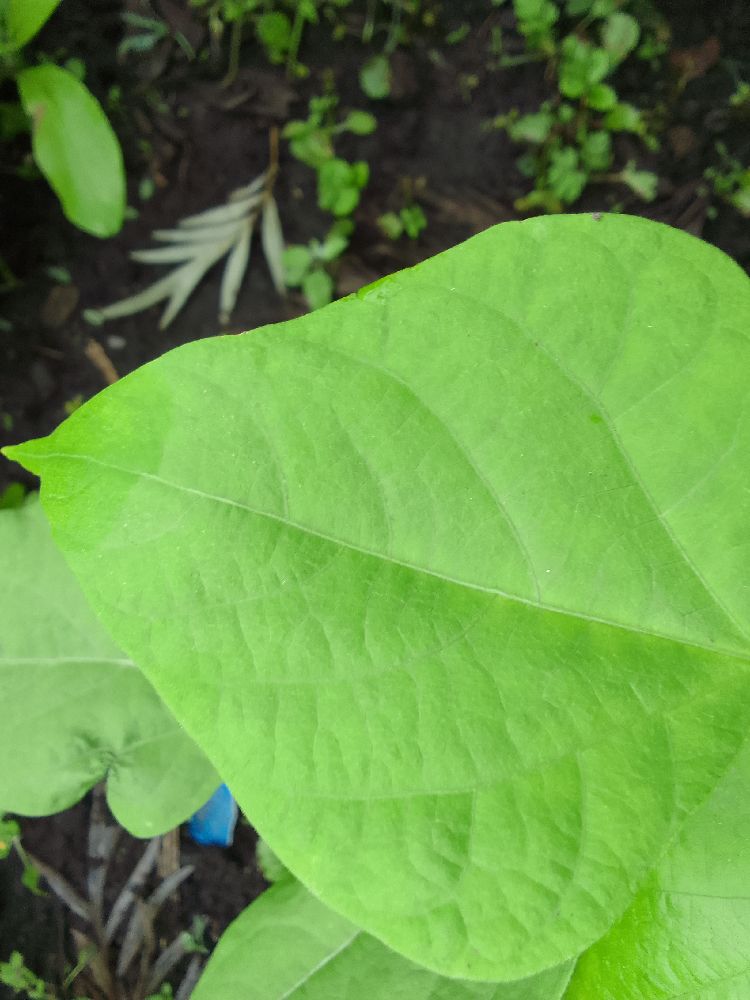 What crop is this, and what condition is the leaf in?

common bean, healthy
